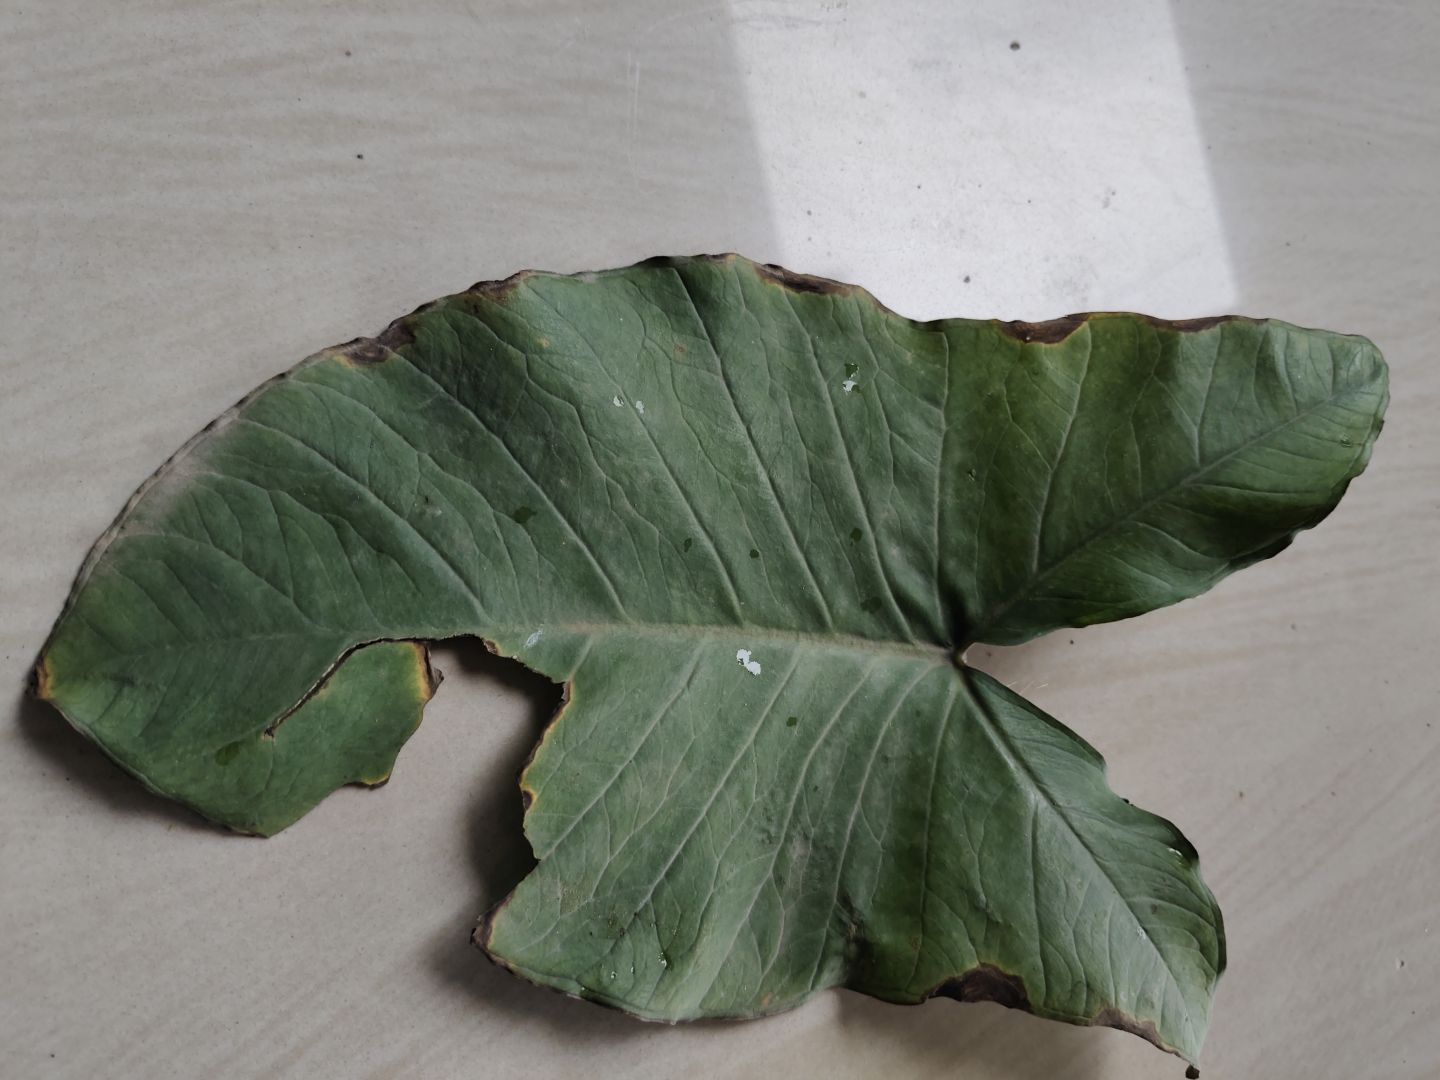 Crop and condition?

taro, leaf blight
